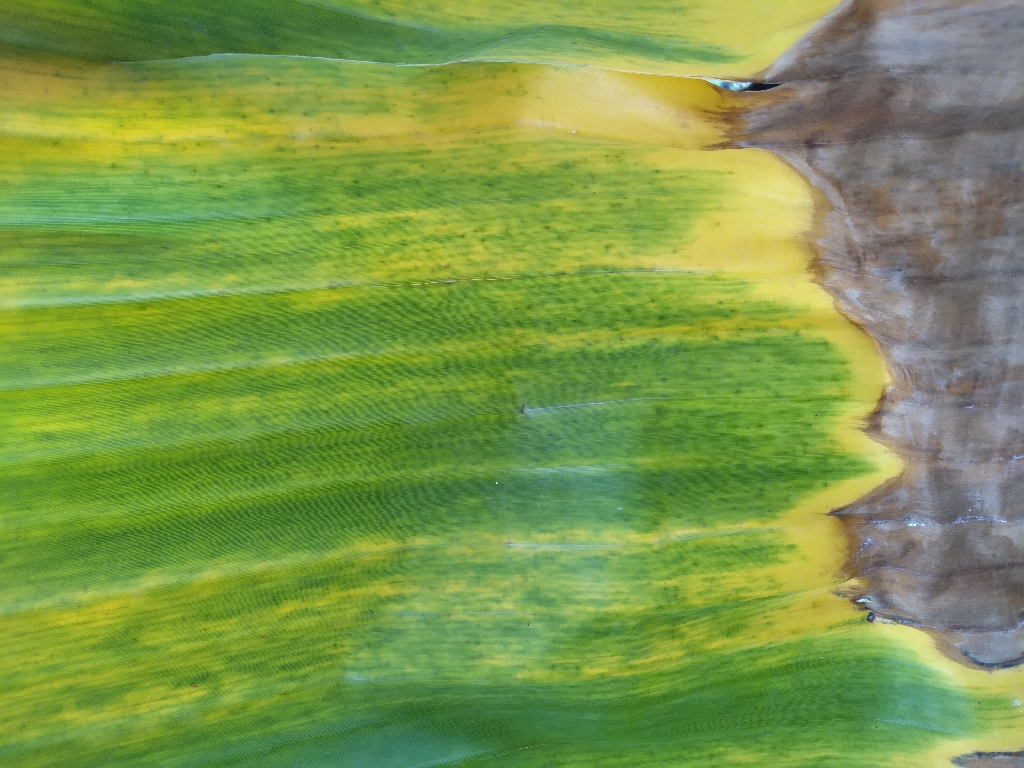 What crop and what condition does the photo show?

banana, fusarium wilt race 1
